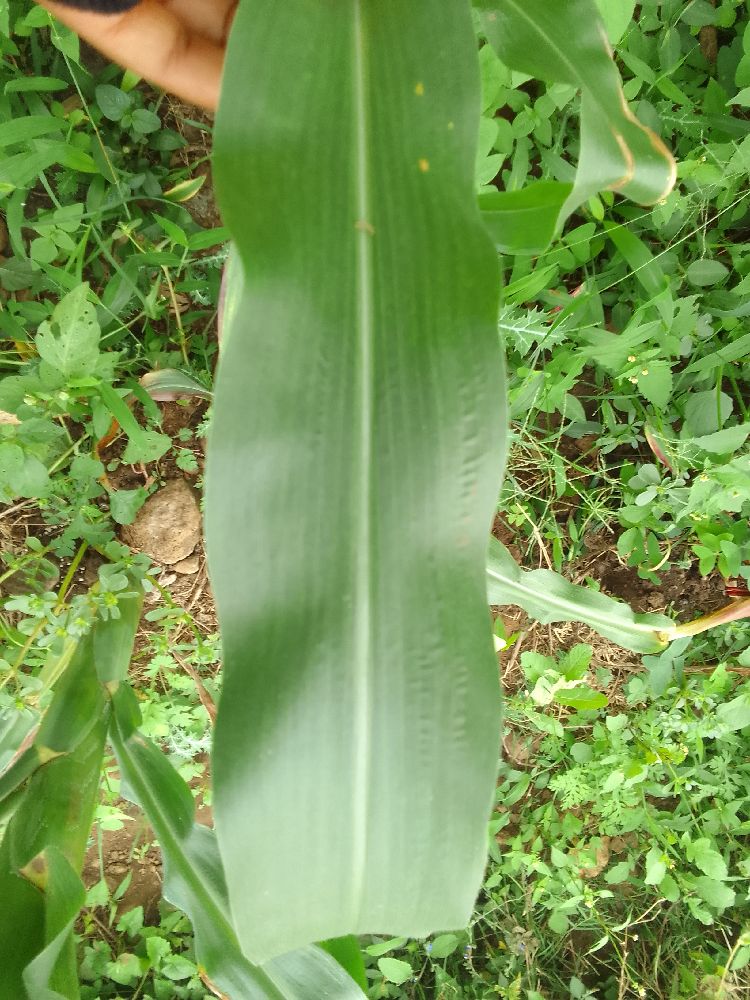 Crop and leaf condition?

maize, healthy
